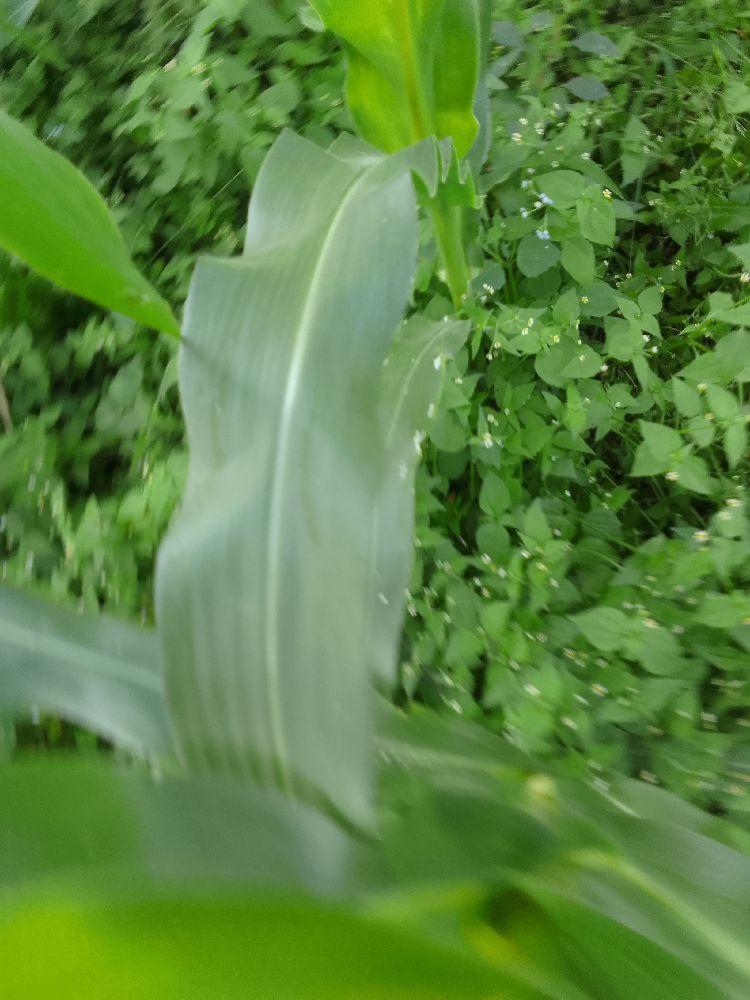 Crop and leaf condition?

maize, healthy
